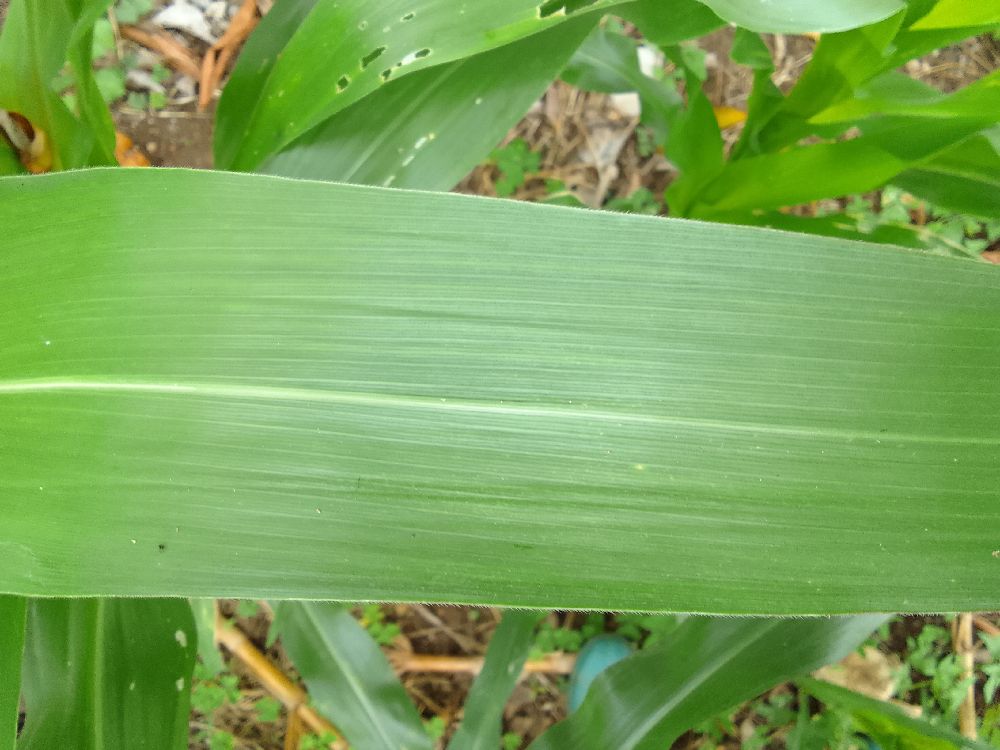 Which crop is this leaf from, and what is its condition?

maize, healthy
